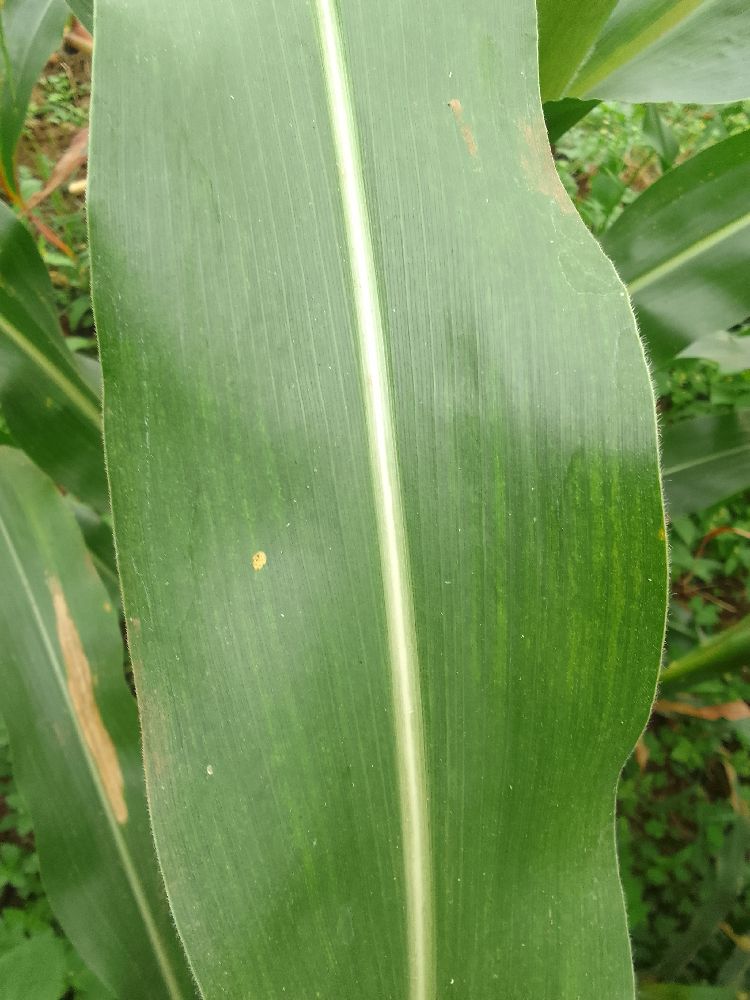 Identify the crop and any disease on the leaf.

maize, healthy
